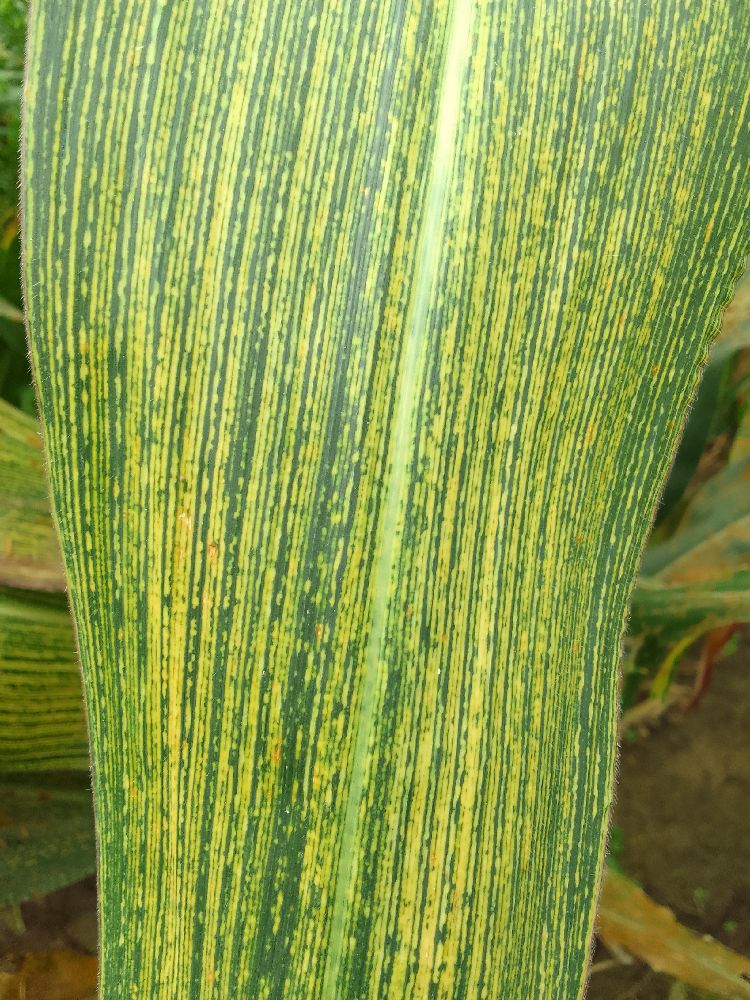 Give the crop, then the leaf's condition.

maize, maize streak virus
